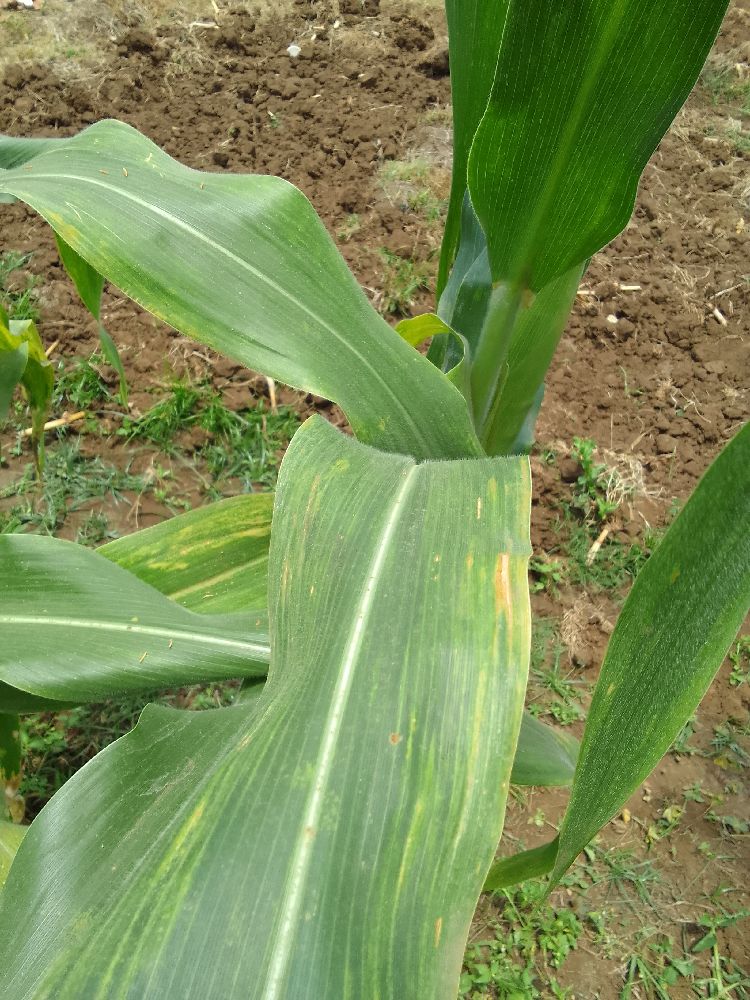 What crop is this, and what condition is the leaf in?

maize, maize lethal necrosis
